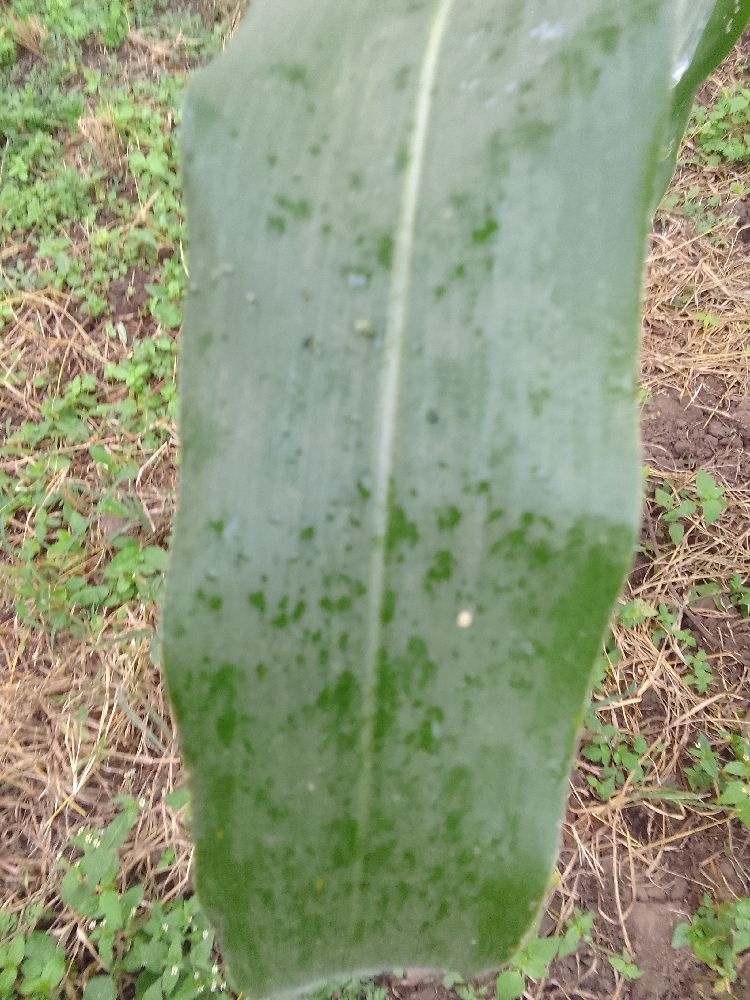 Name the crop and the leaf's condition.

maize, healthy
